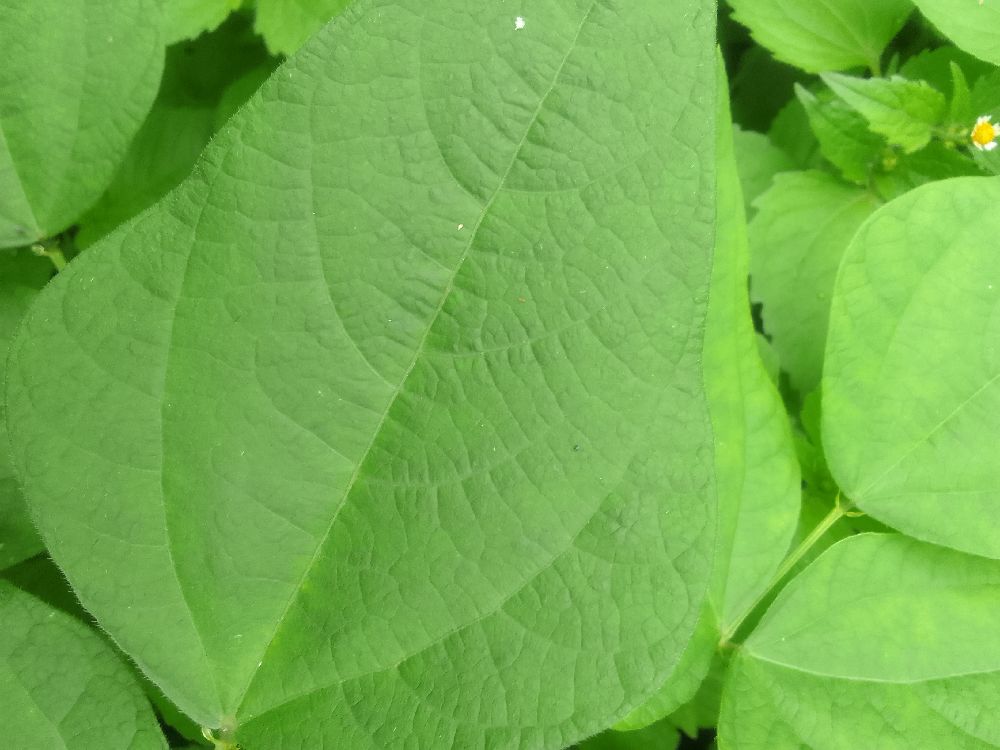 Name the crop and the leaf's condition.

common bean, healthy
